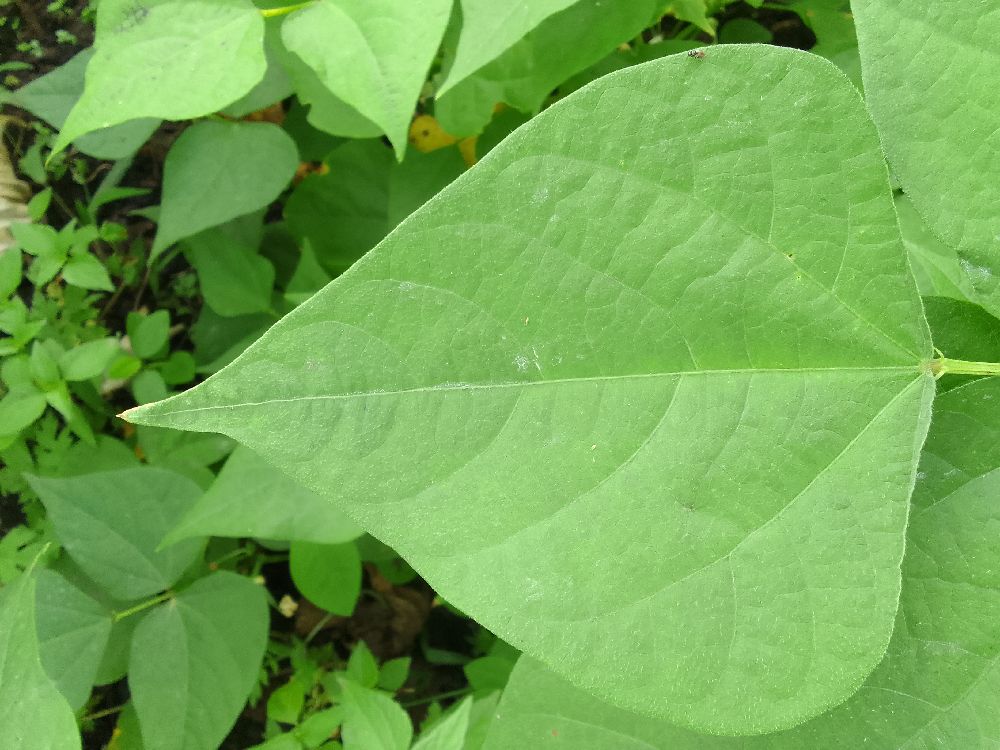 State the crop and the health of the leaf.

common bean, healthy
